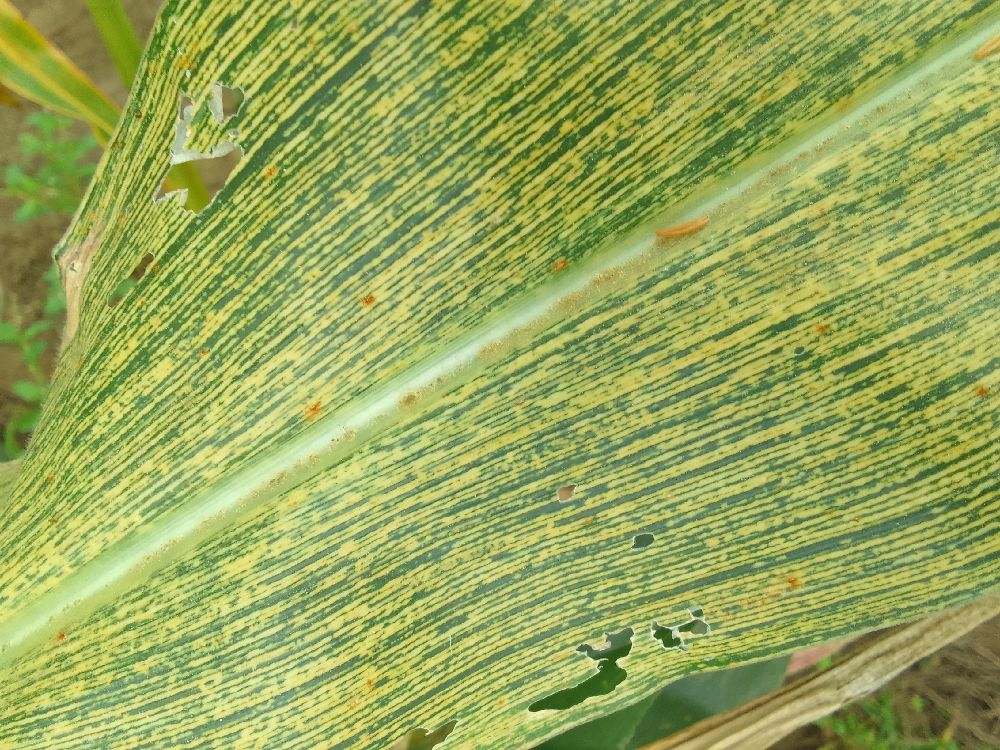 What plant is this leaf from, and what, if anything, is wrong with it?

maize, maize streak virus
